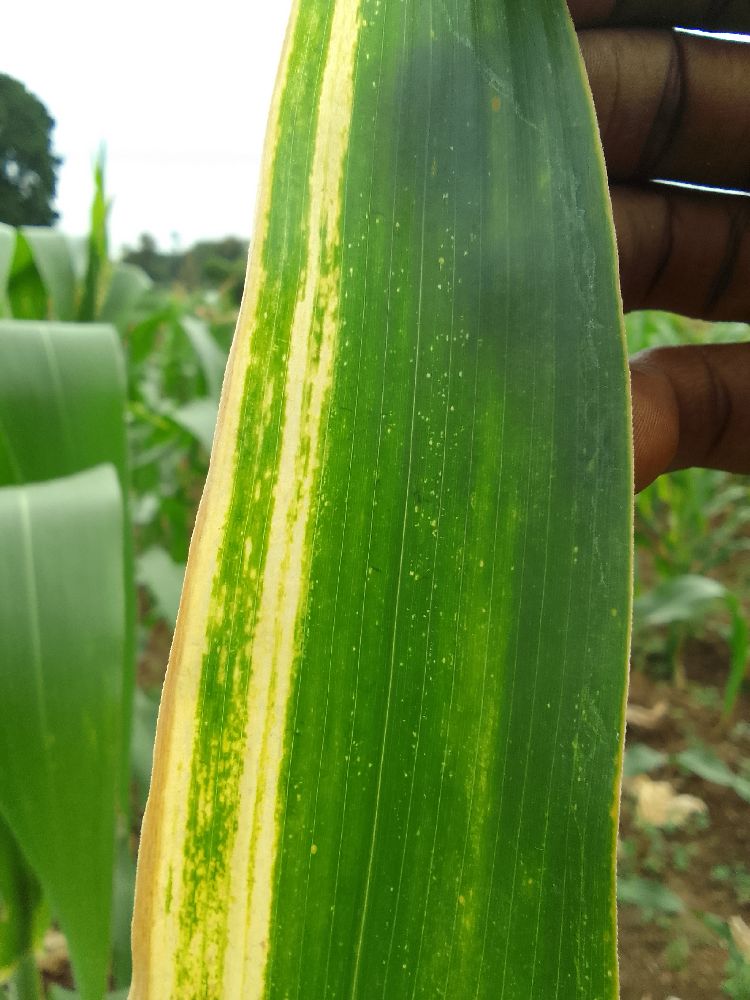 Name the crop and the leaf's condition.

maize, maize lethal necrosis
